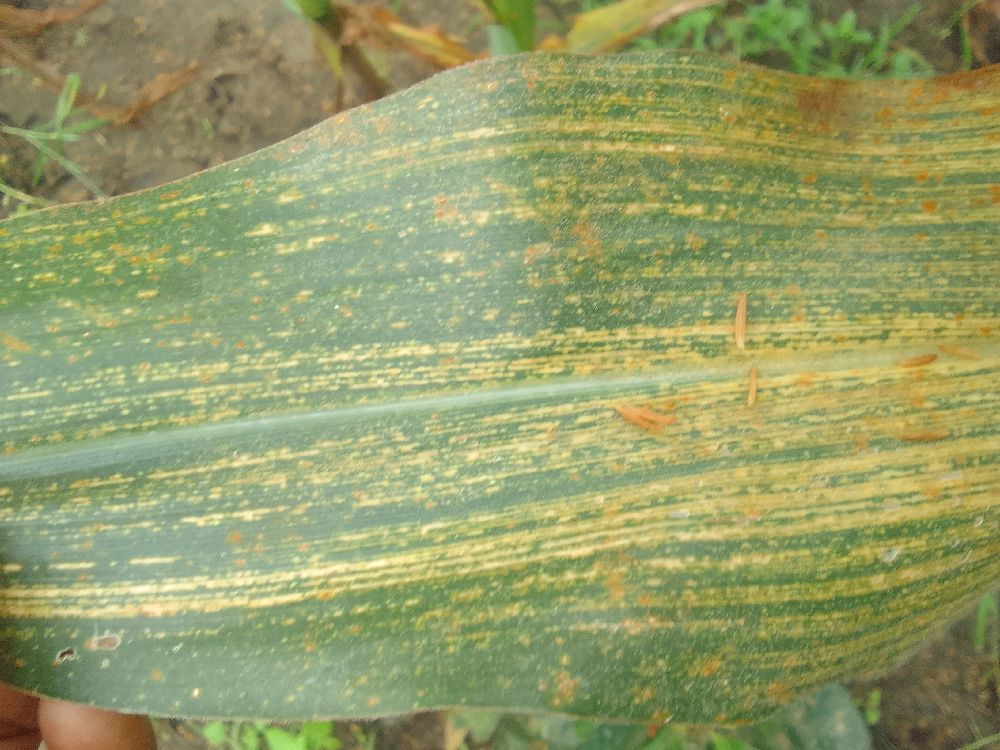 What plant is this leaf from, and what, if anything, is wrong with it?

maize, maize streak virus
